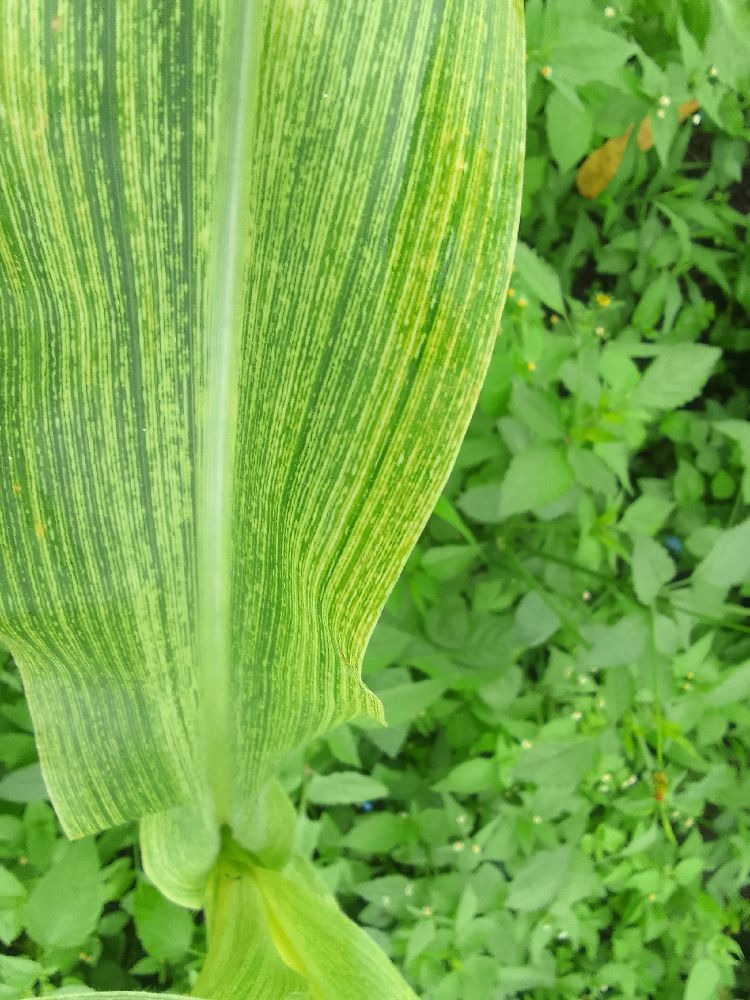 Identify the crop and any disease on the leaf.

maize, maize streak virus
